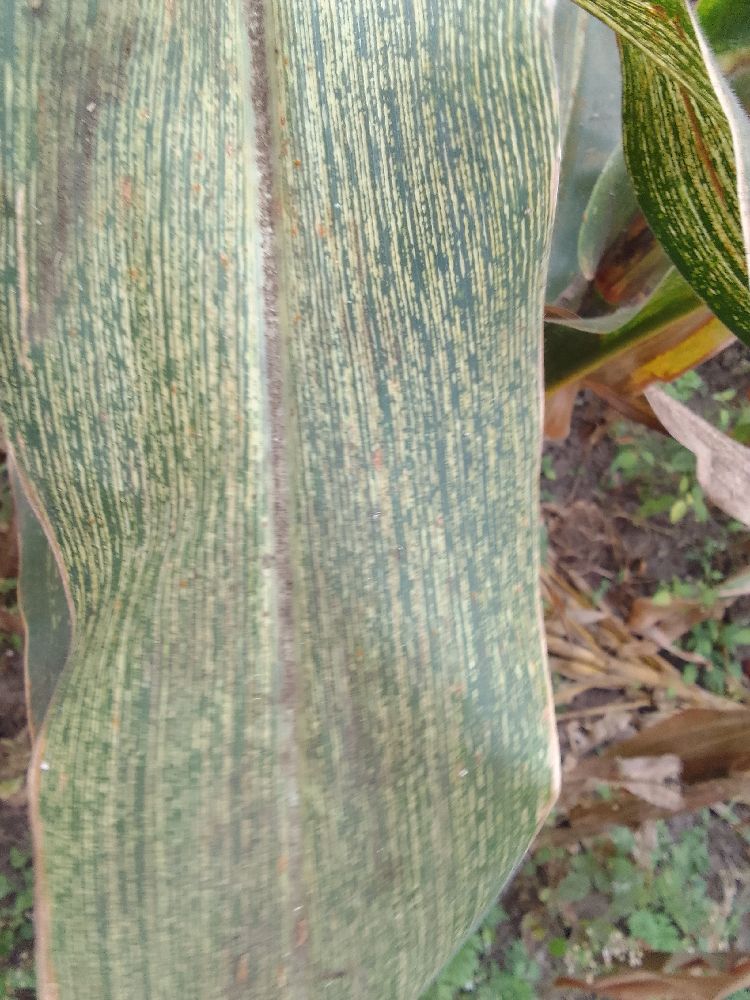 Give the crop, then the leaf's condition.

maize, maize streak virus
